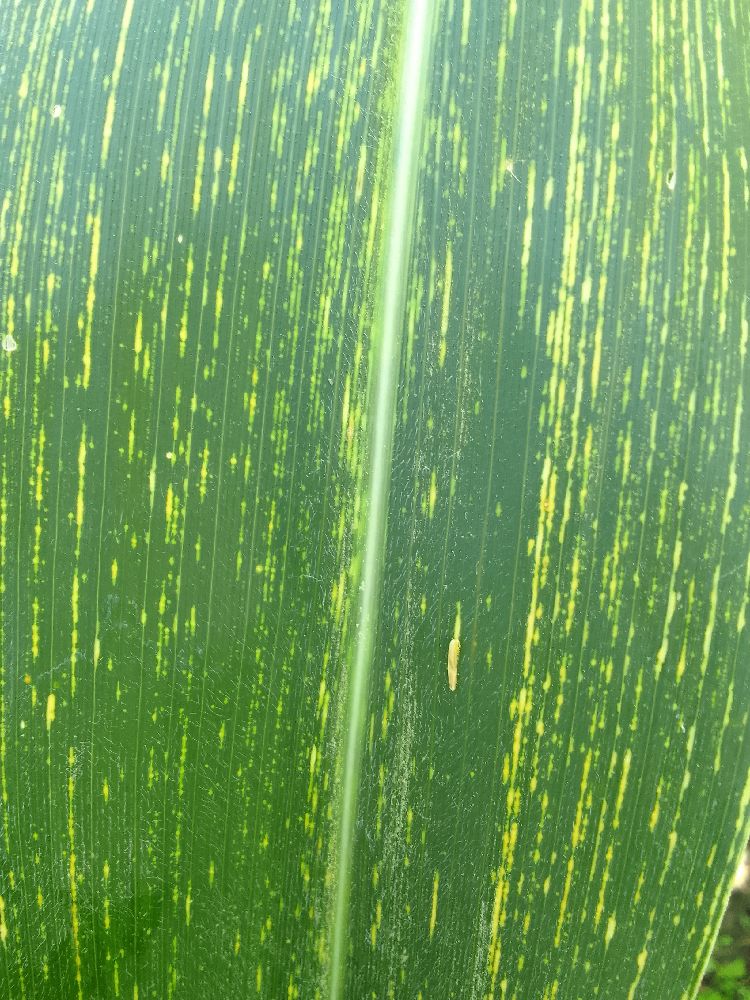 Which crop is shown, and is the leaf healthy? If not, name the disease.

maize, maize streak virus
